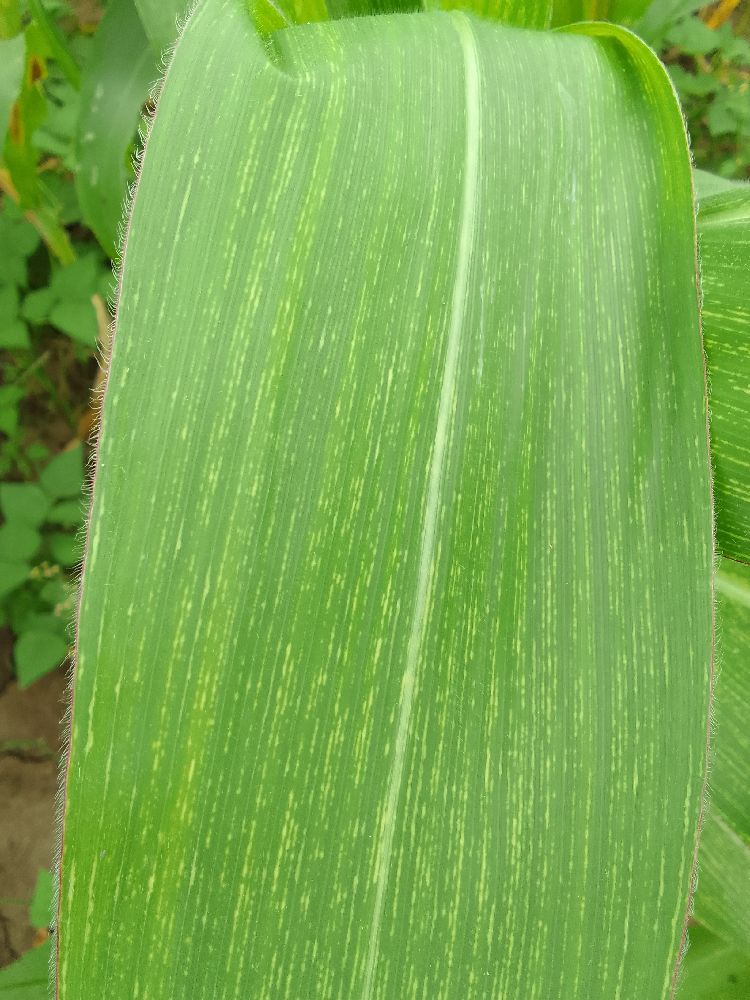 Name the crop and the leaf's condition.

maize, maize streak virus
